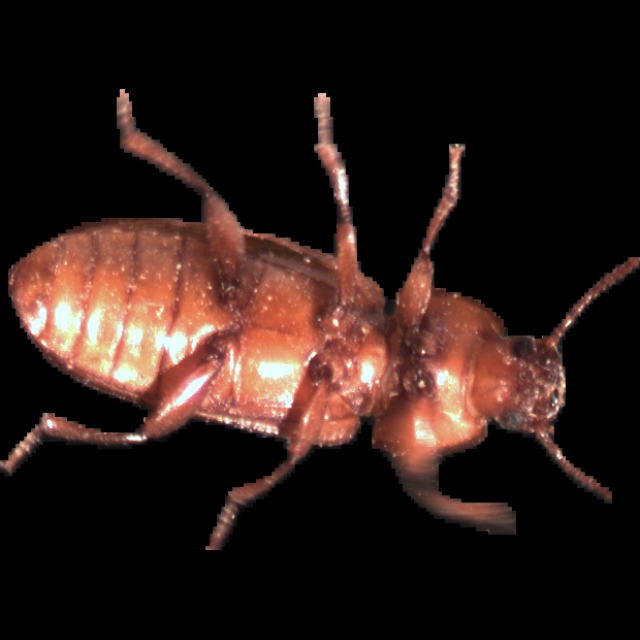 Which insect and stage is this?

mealworm beetle
